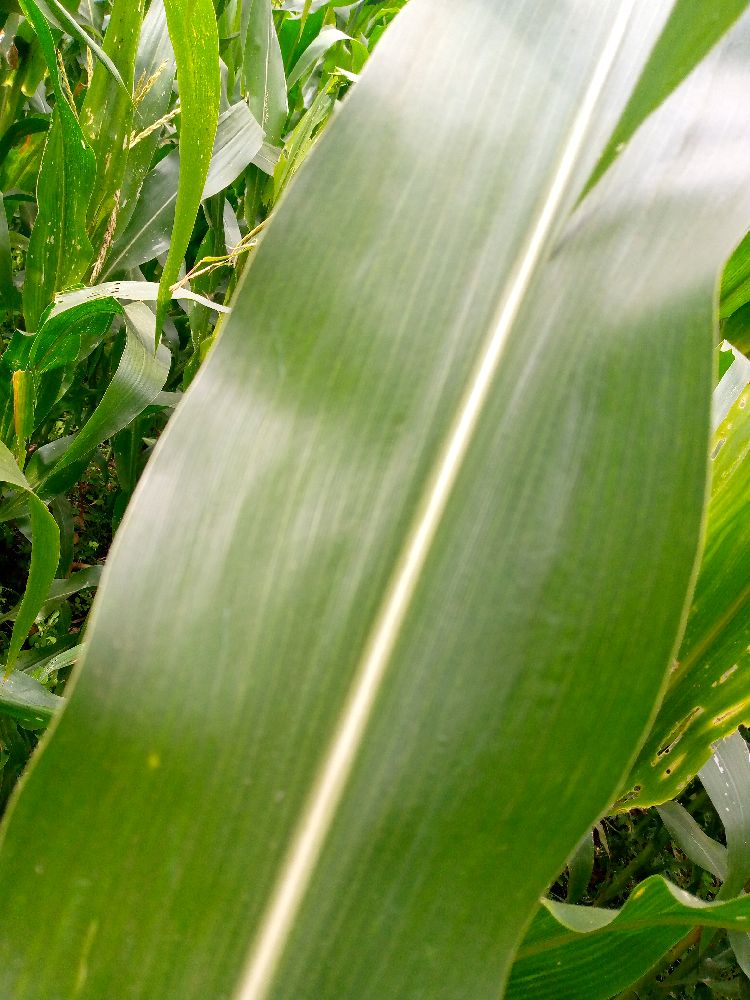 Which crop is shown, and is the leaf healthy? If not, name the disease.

maize, healthy
